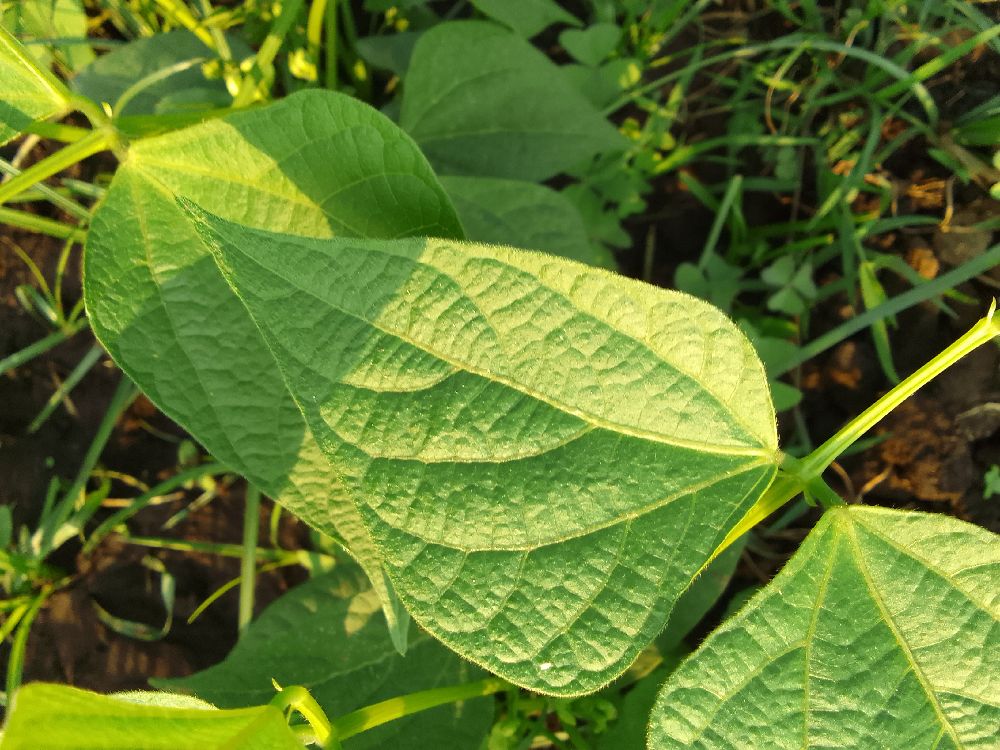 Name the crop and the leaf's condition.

common bean, healthy
